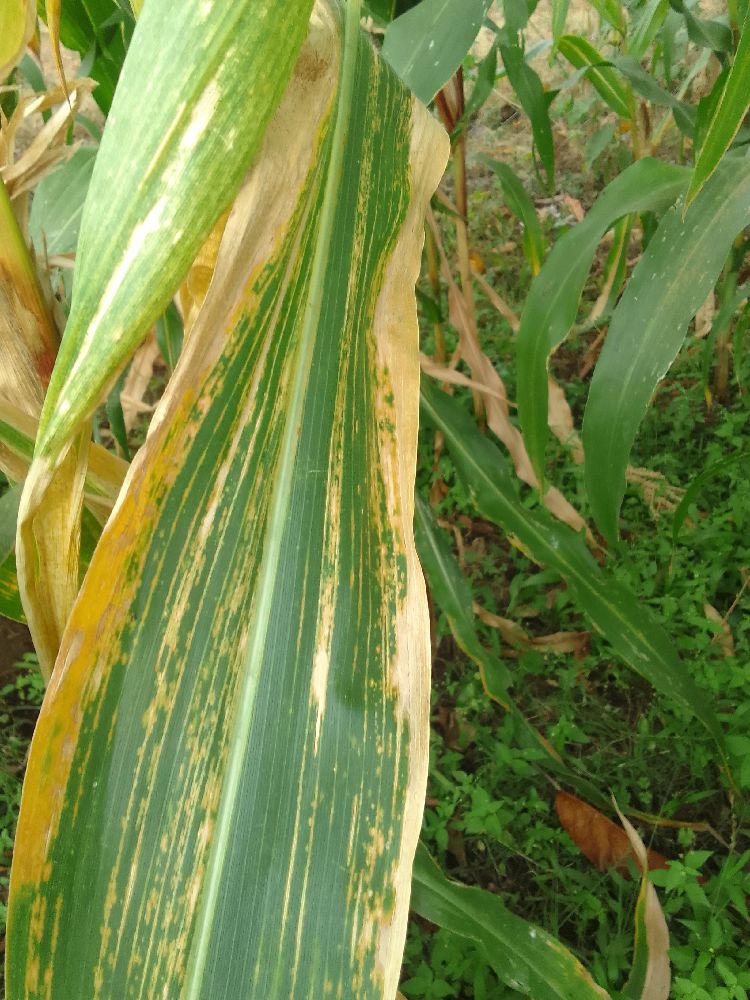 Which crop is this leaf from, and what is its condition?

maize, maize lethal necrosis
